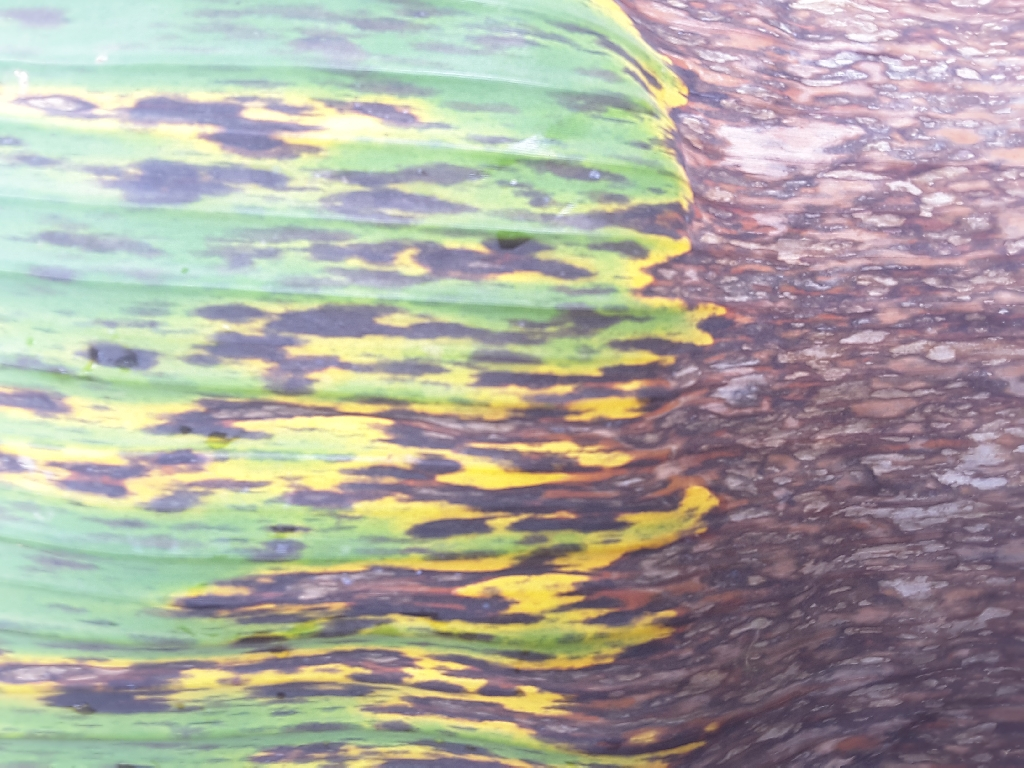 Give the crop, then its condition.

banana, black sigatoka
